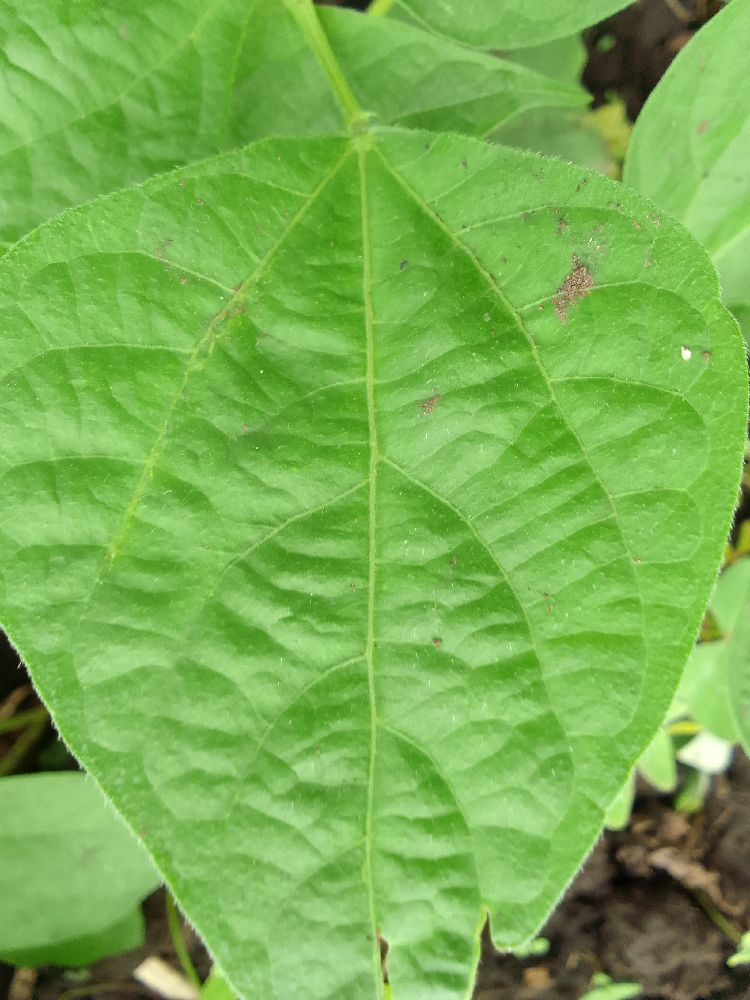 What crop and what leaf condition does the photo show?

common bean, healthy
